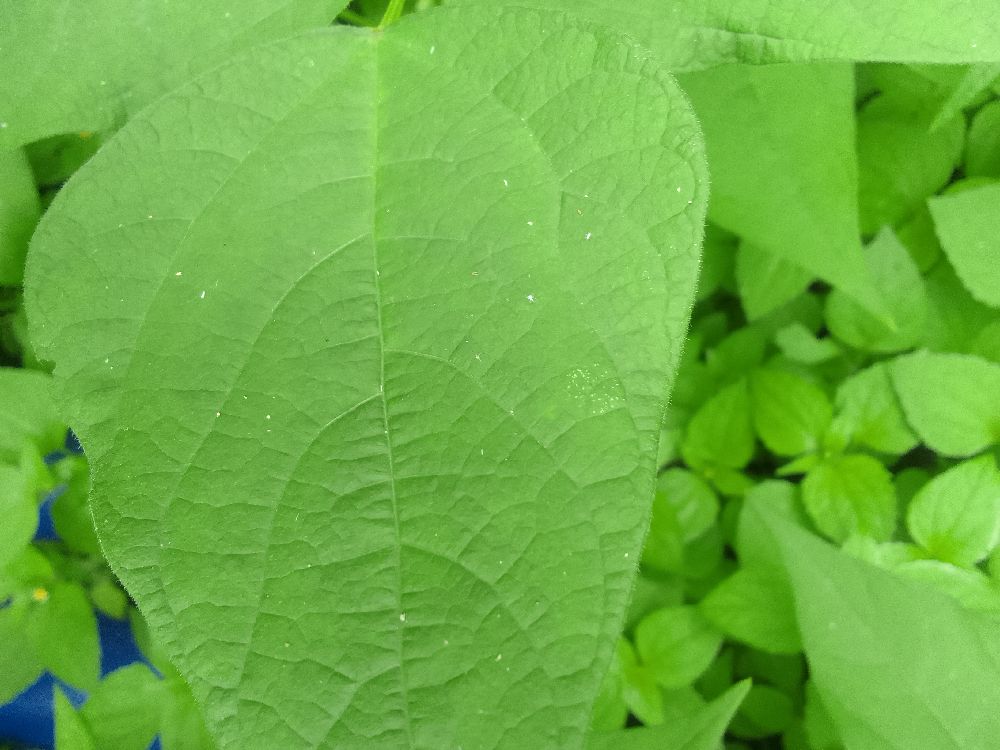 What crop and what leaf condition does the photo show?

common bean, healthy
